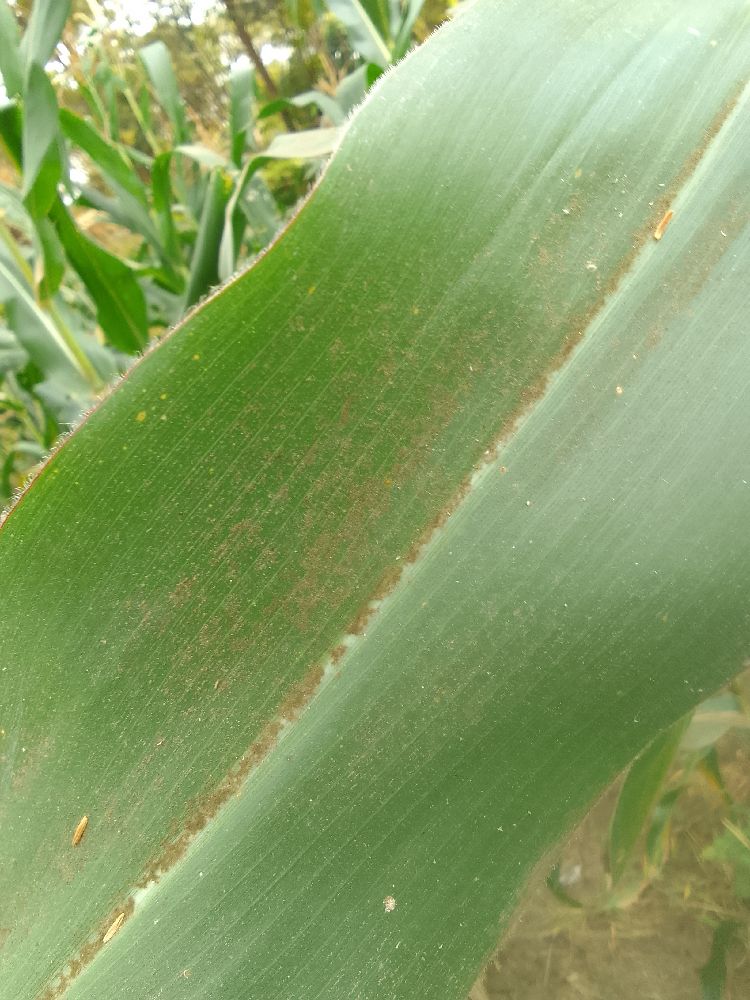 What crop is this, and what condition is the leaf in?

maize, healthy
